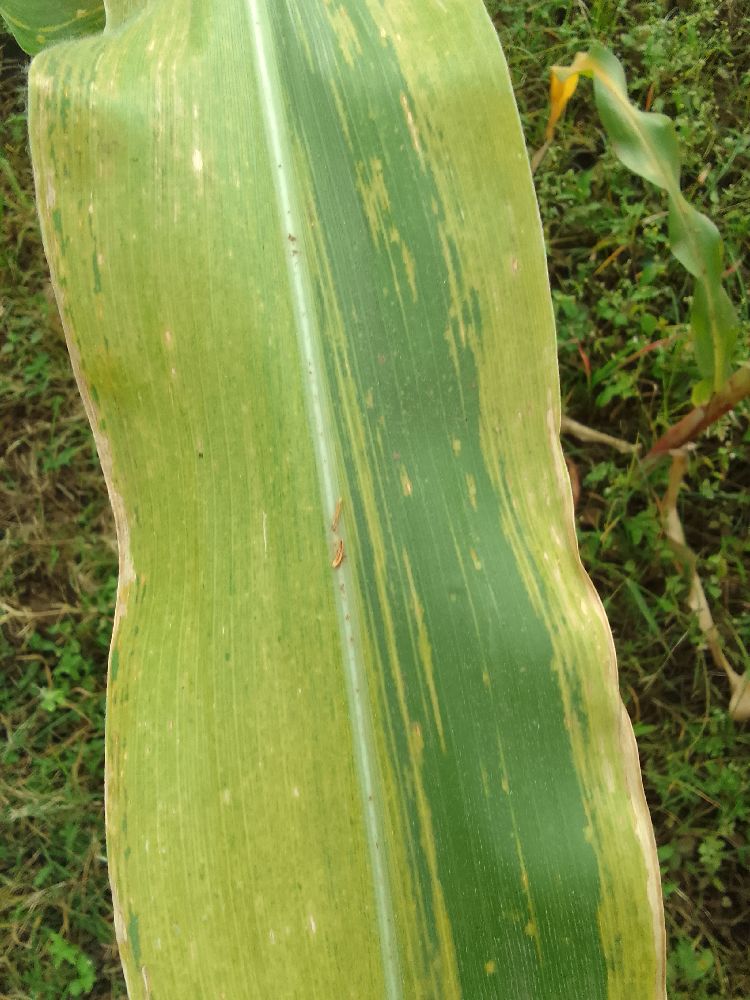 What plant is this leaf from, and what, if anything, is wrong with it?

maize, maize lethal necrosis
